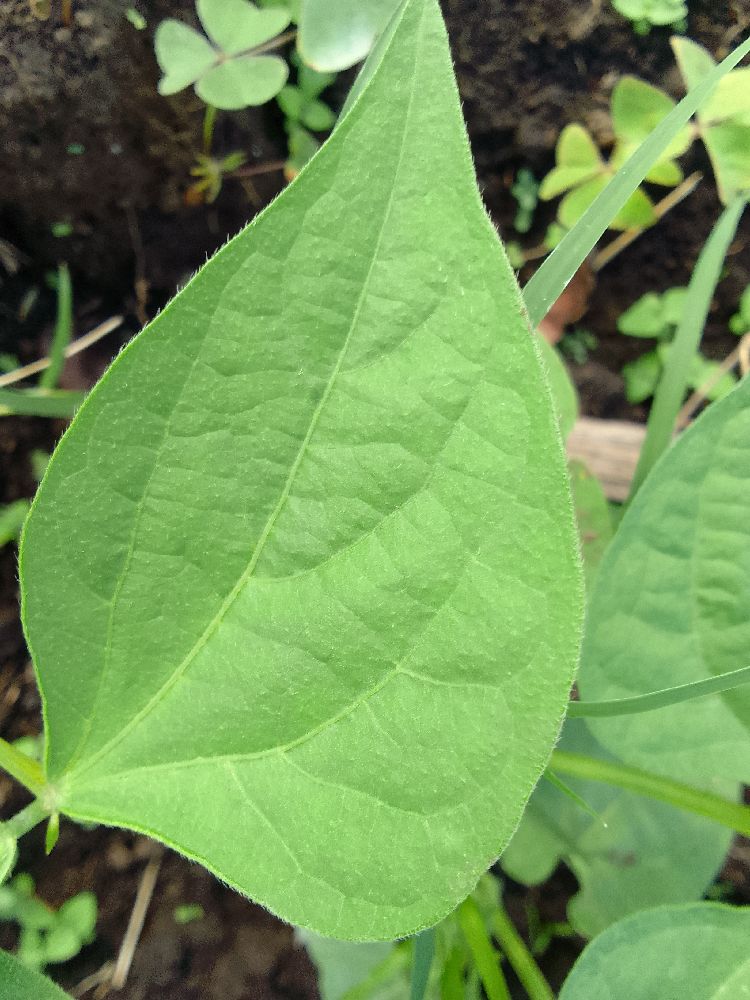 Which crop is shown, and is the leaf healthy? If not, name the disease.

maize, healthy
